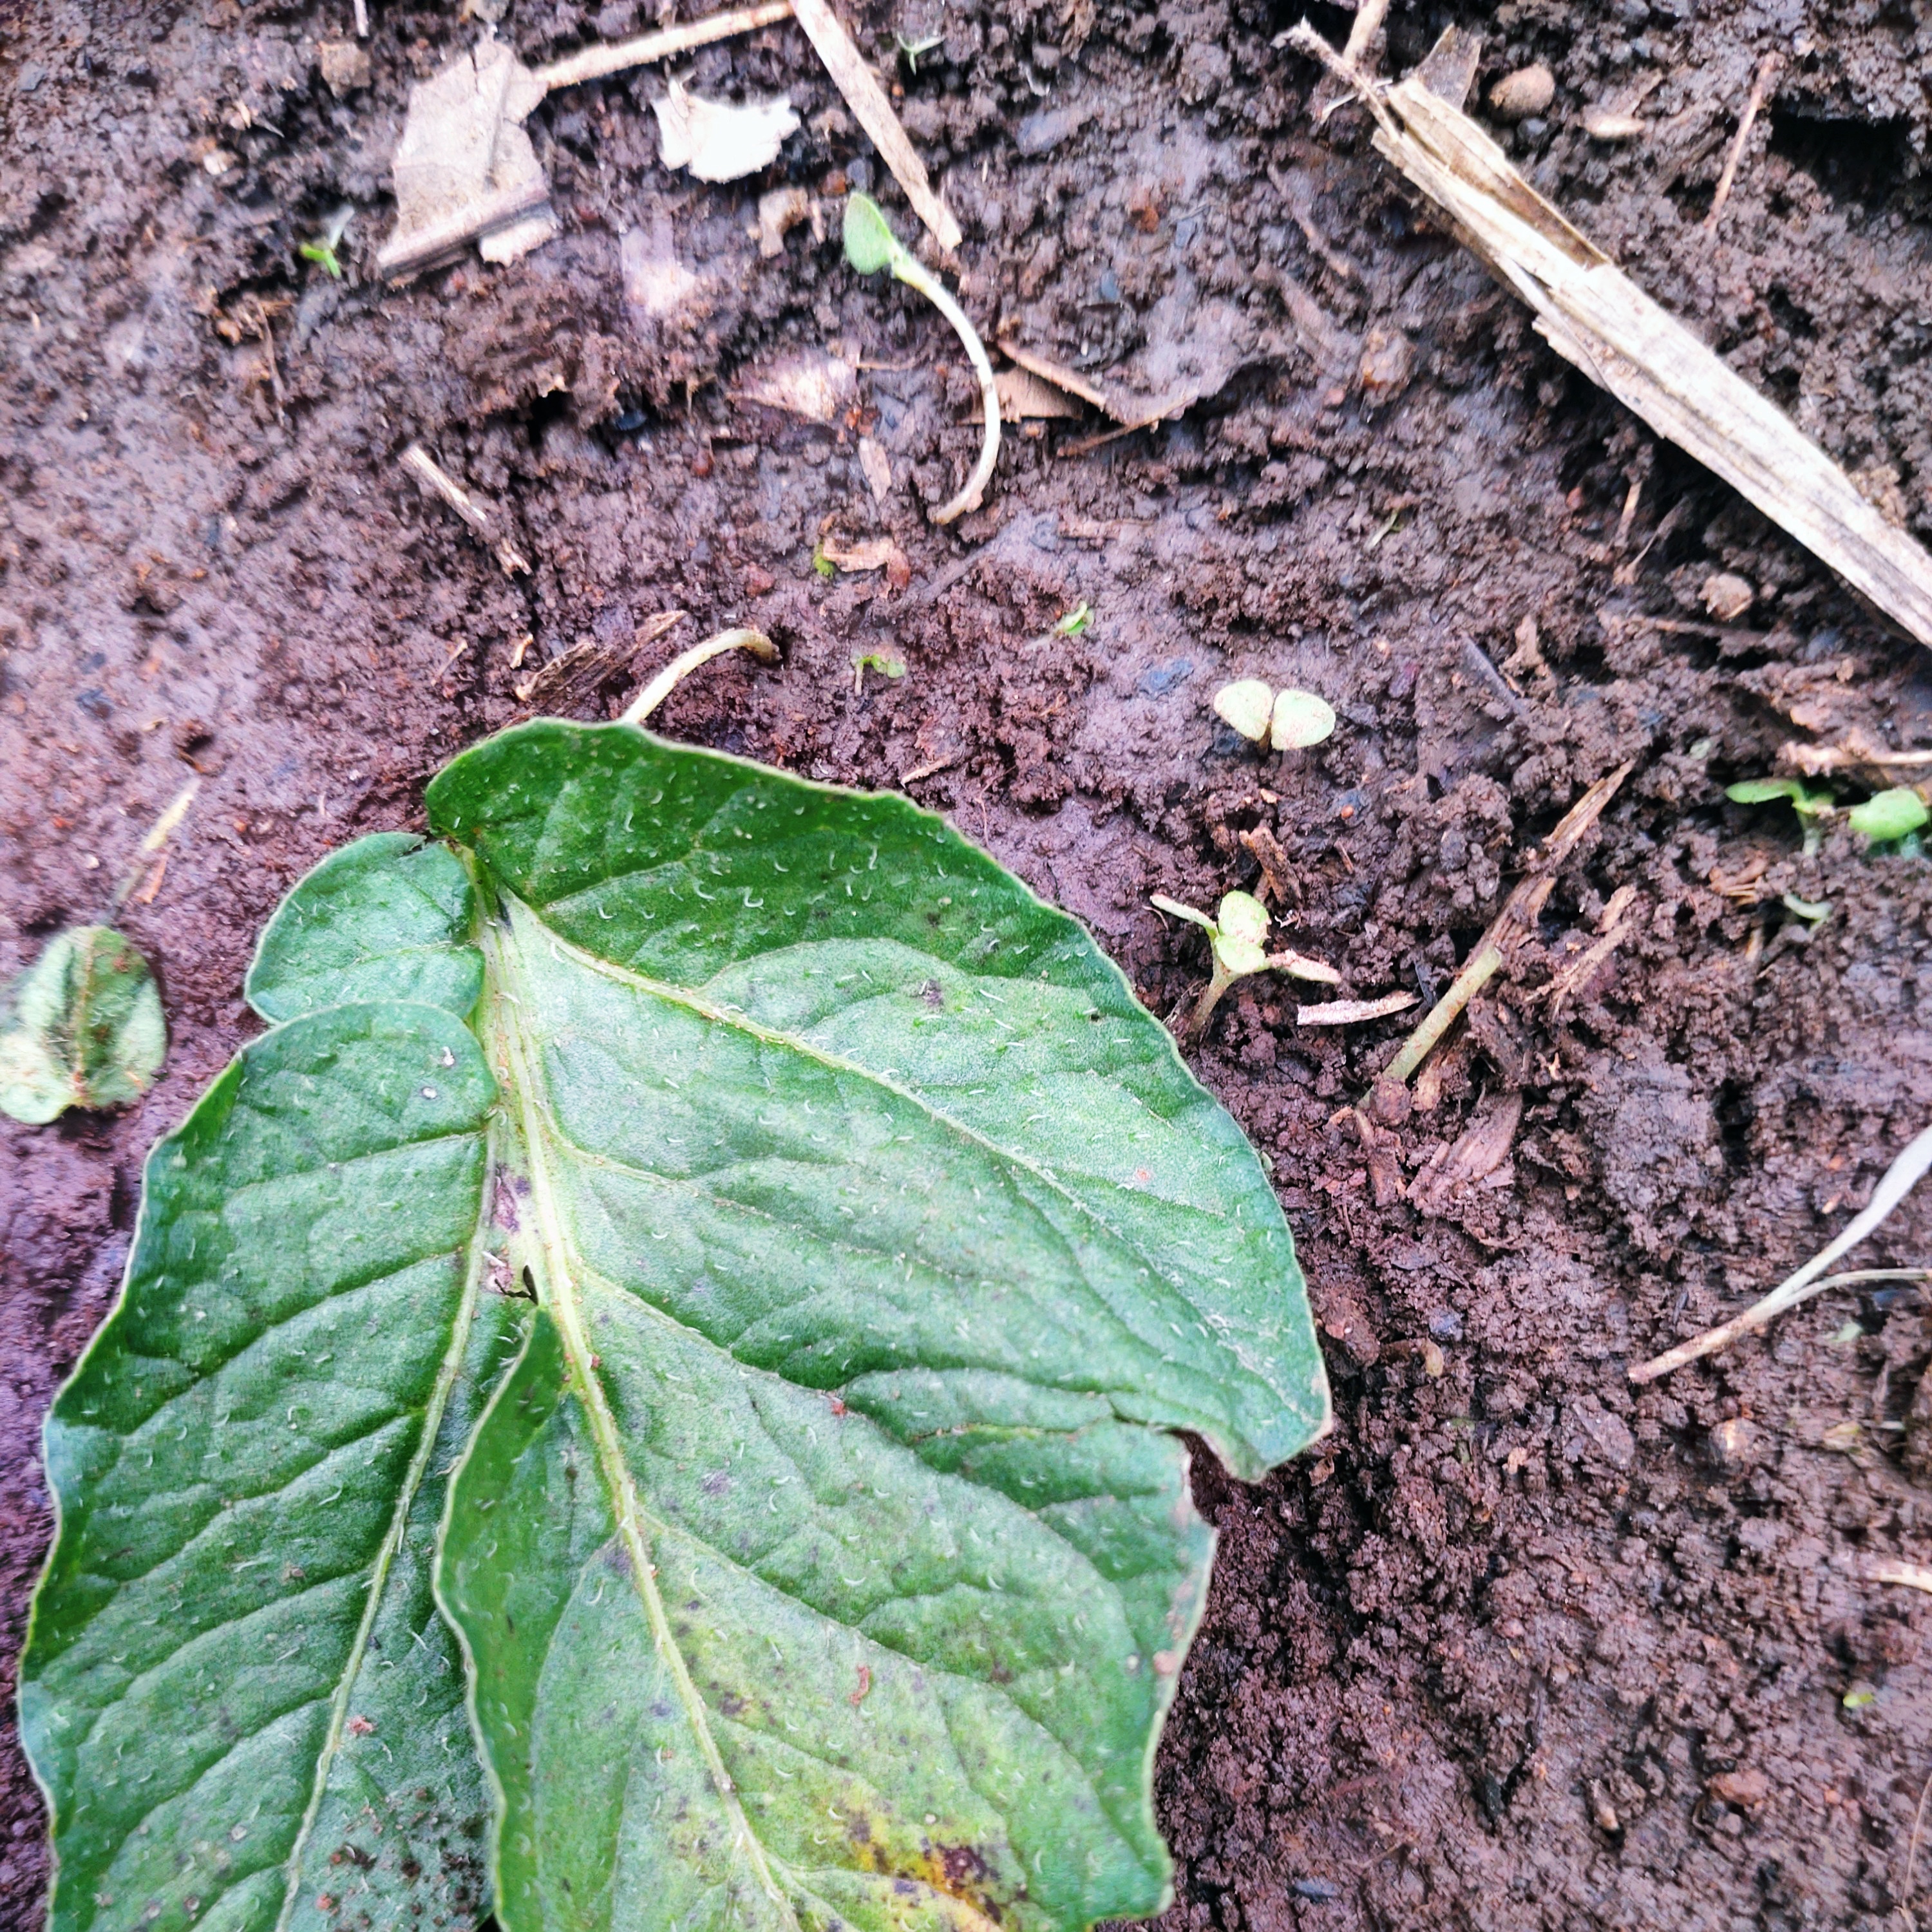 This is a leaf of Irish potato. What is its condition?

late blight
